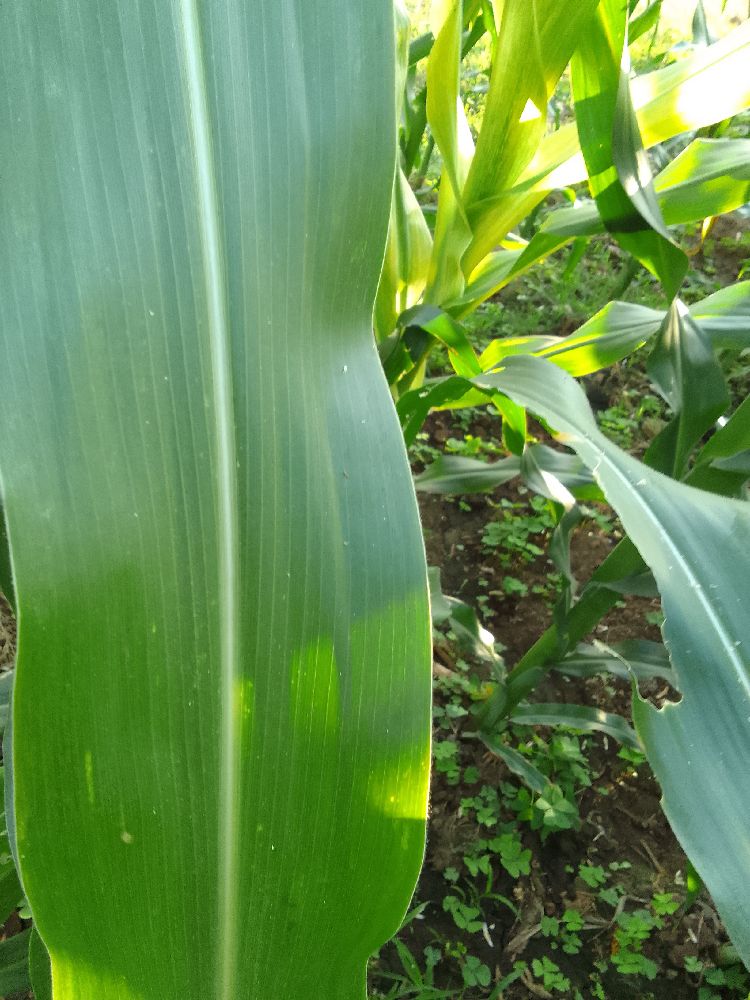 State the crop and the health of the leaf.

maize, healthy
